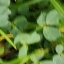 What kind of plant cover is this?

unstructured weed
